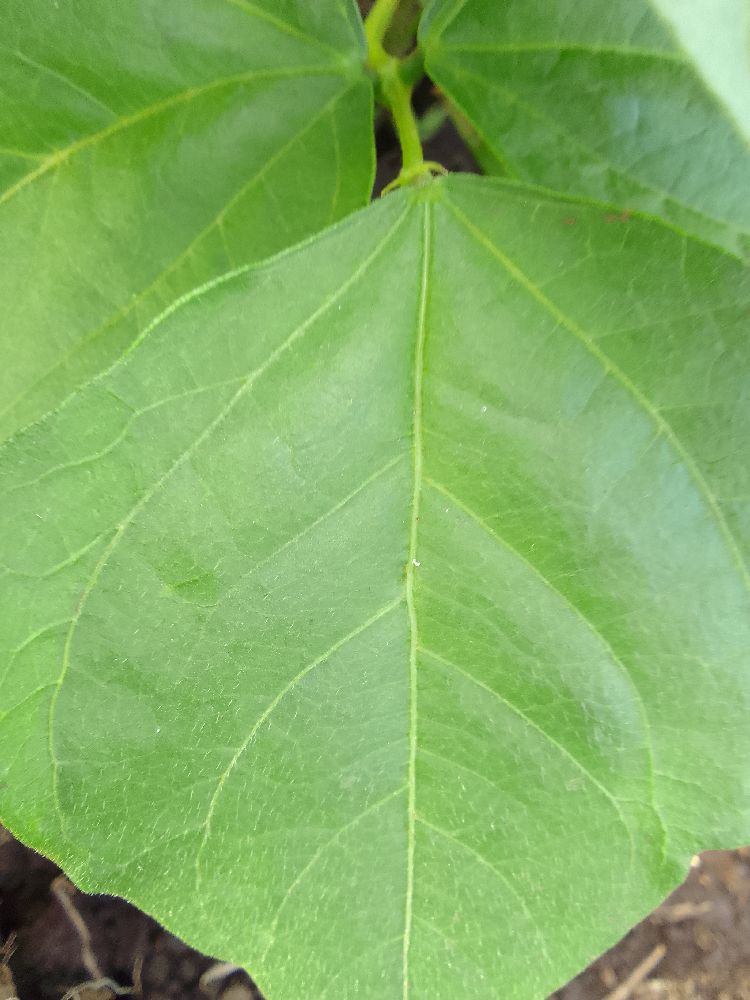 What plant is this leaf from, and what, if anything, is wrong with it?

common bean, healthy
